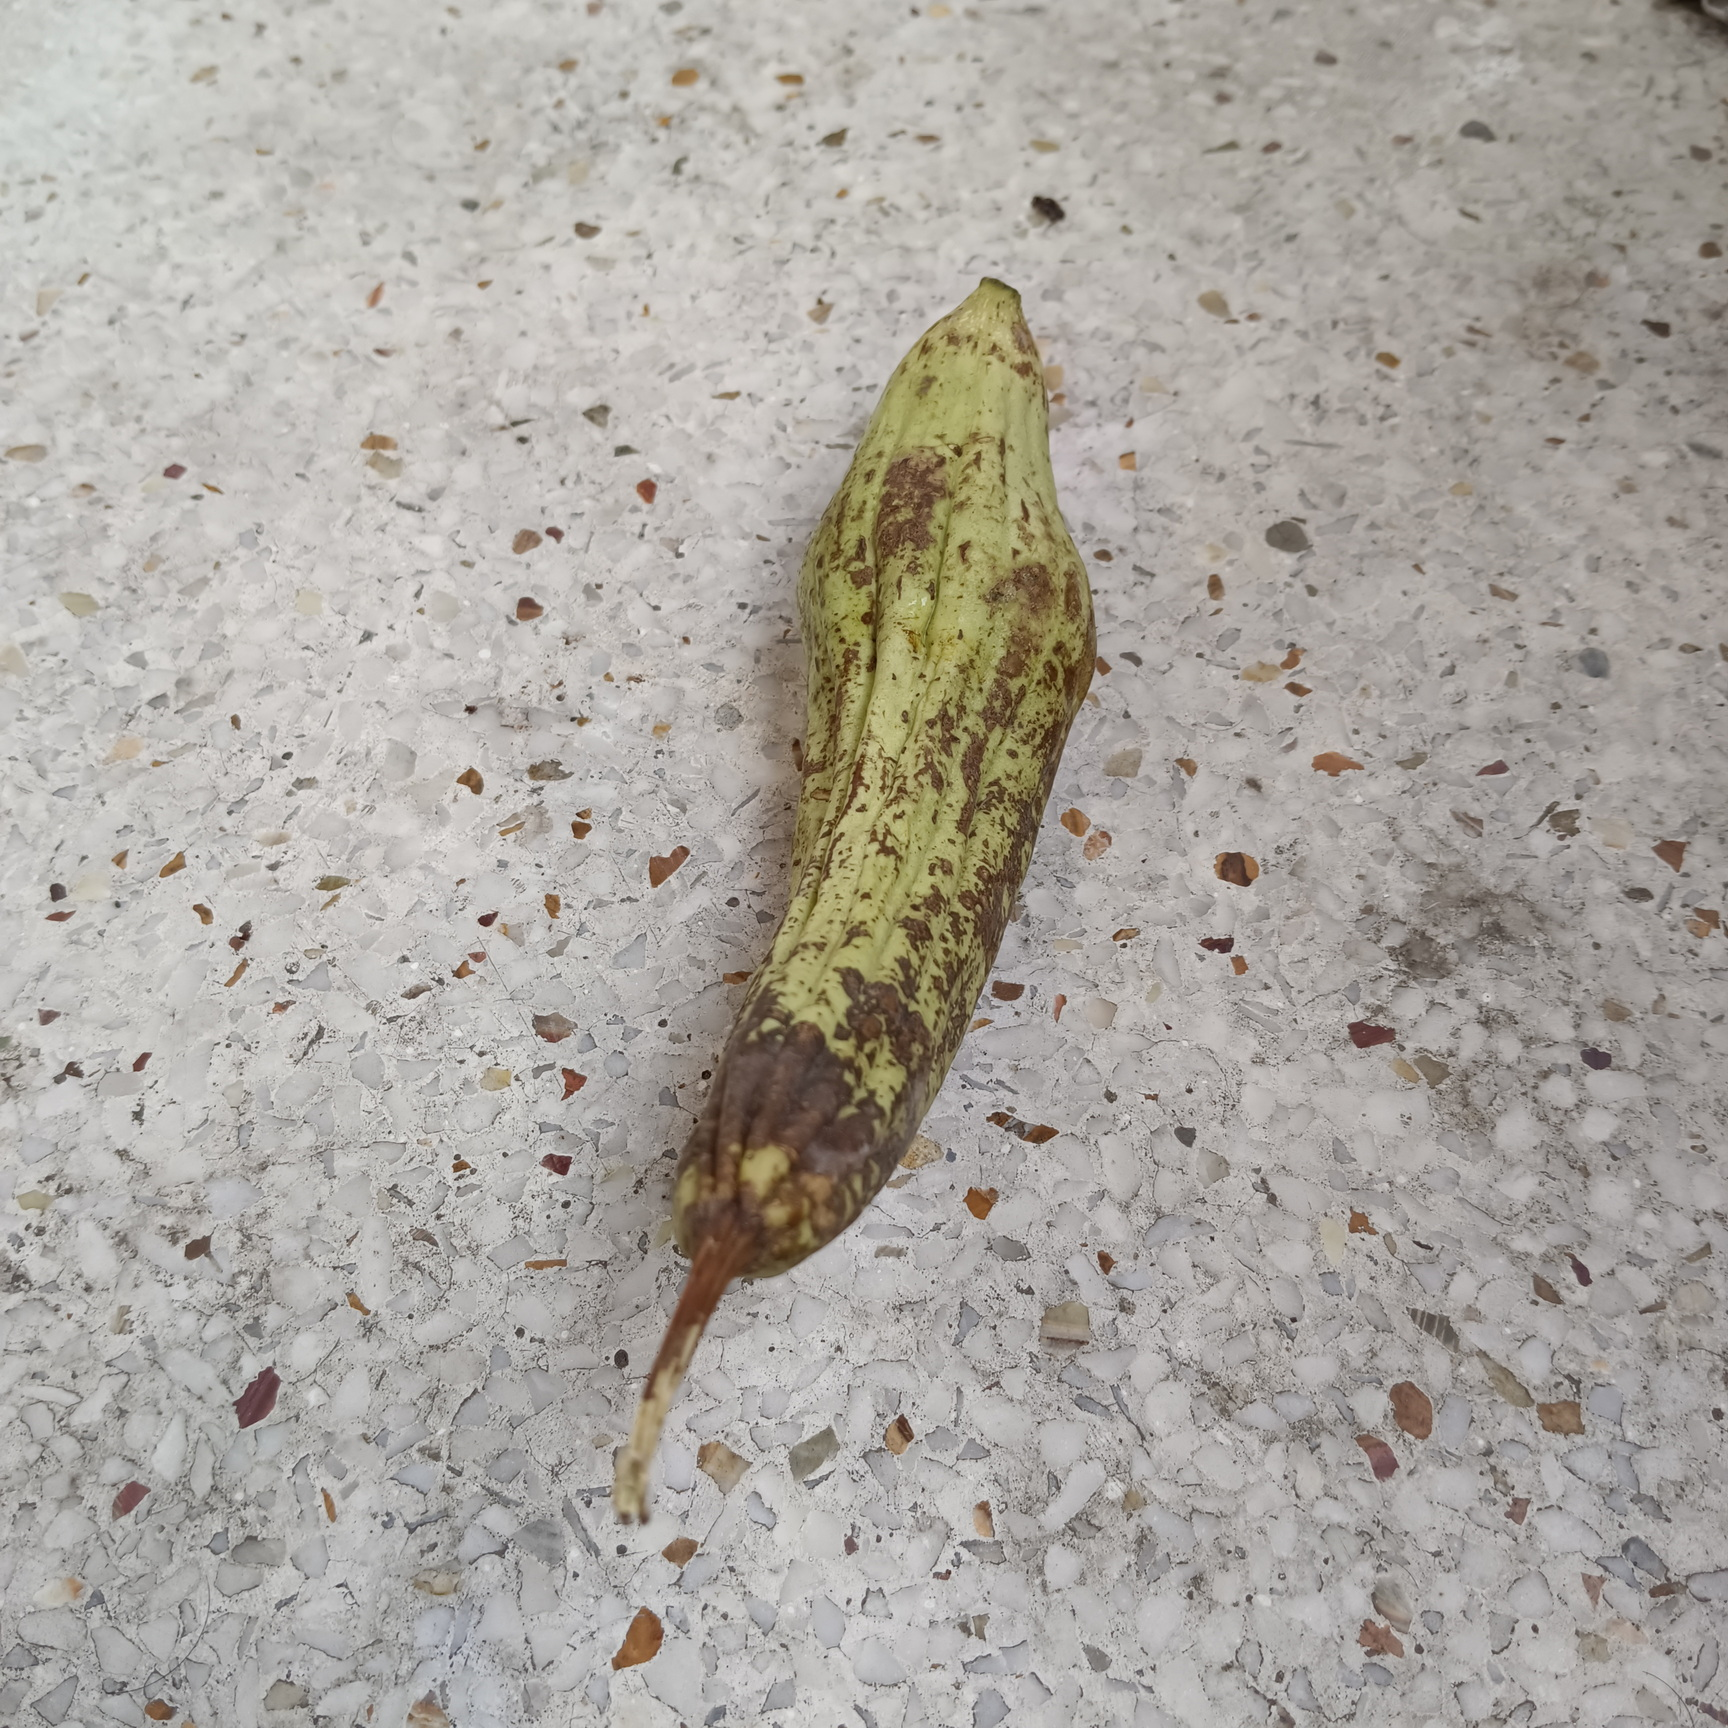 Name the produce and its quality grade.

luffa, faulty
